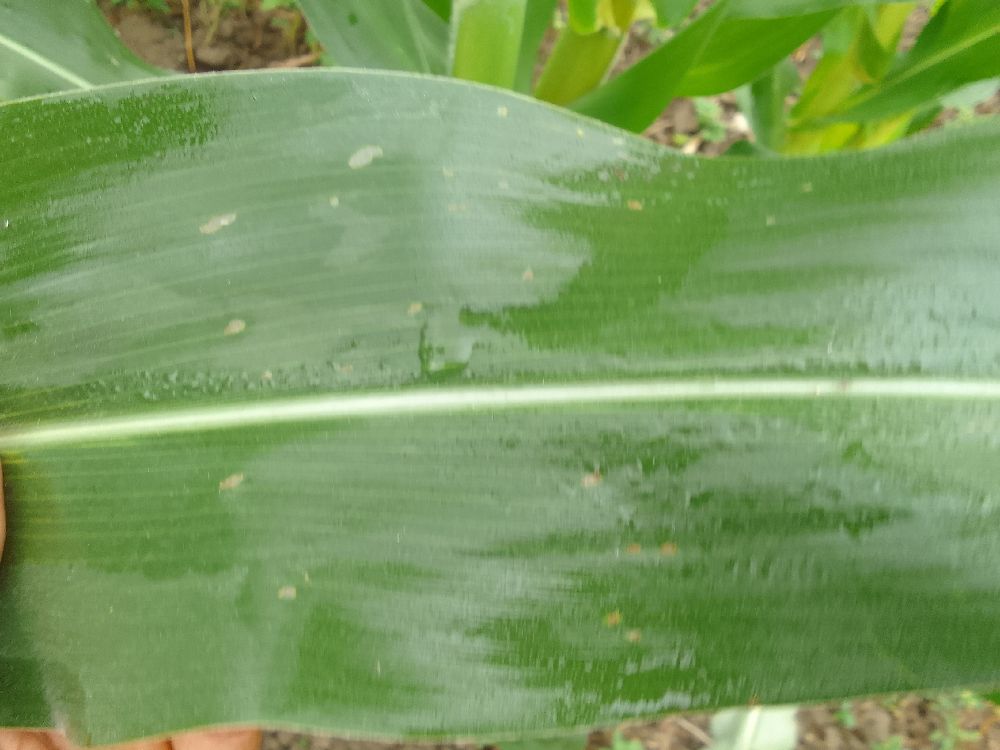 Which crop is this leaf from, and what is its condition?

maize, healthy
